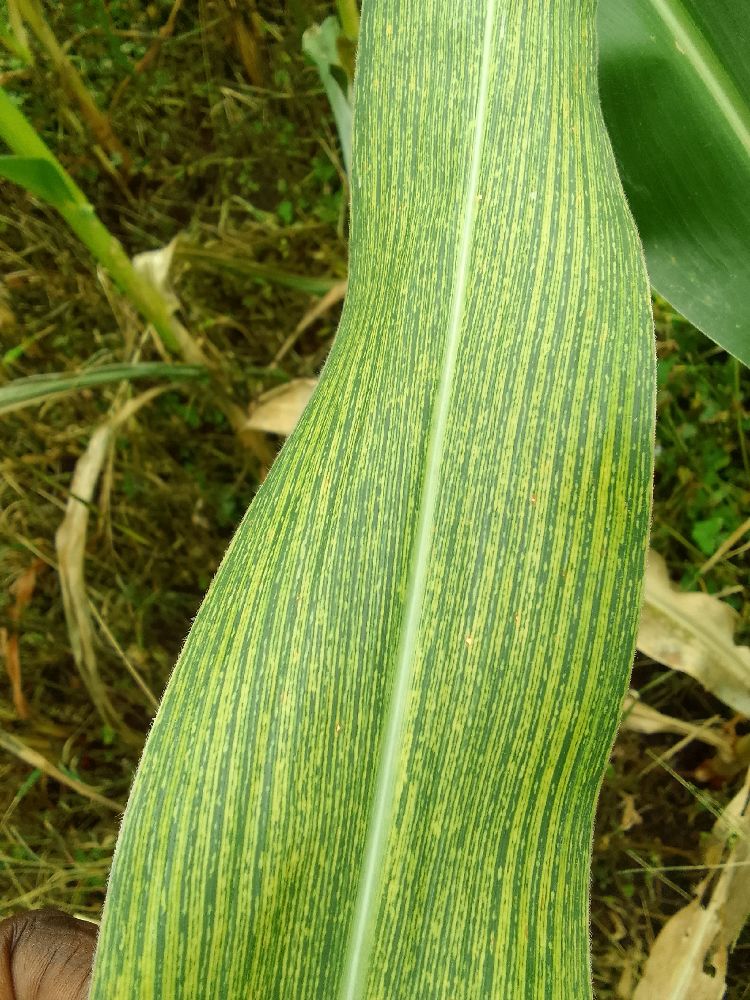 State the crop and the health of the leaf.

maize, maize streak virus
